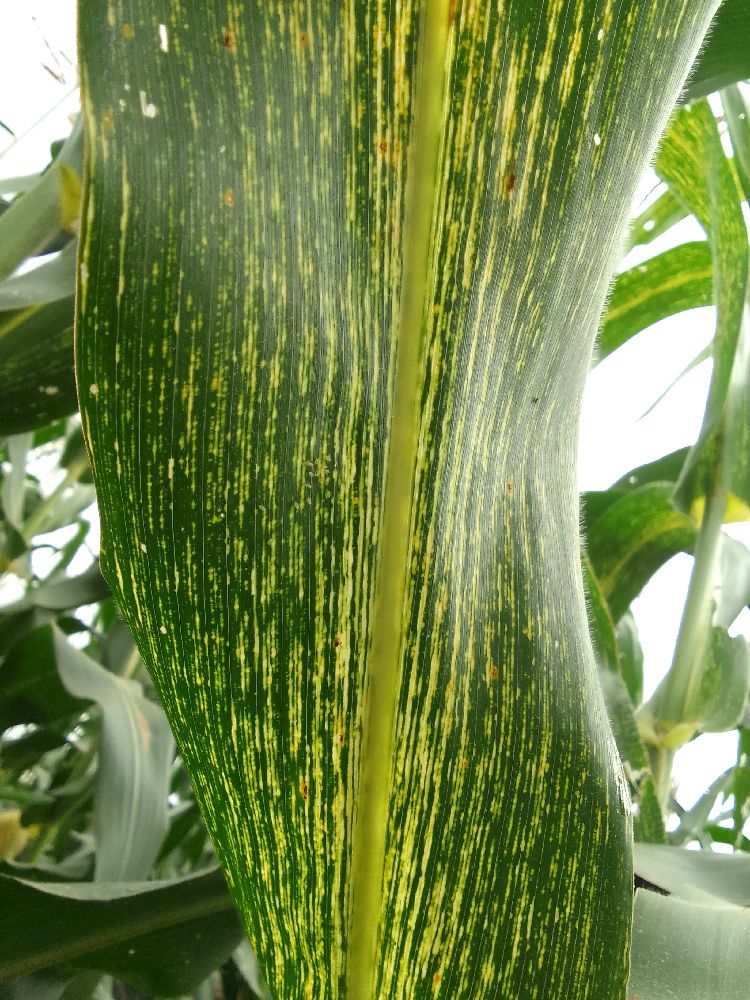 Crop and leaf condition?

maize, maize streak virus
